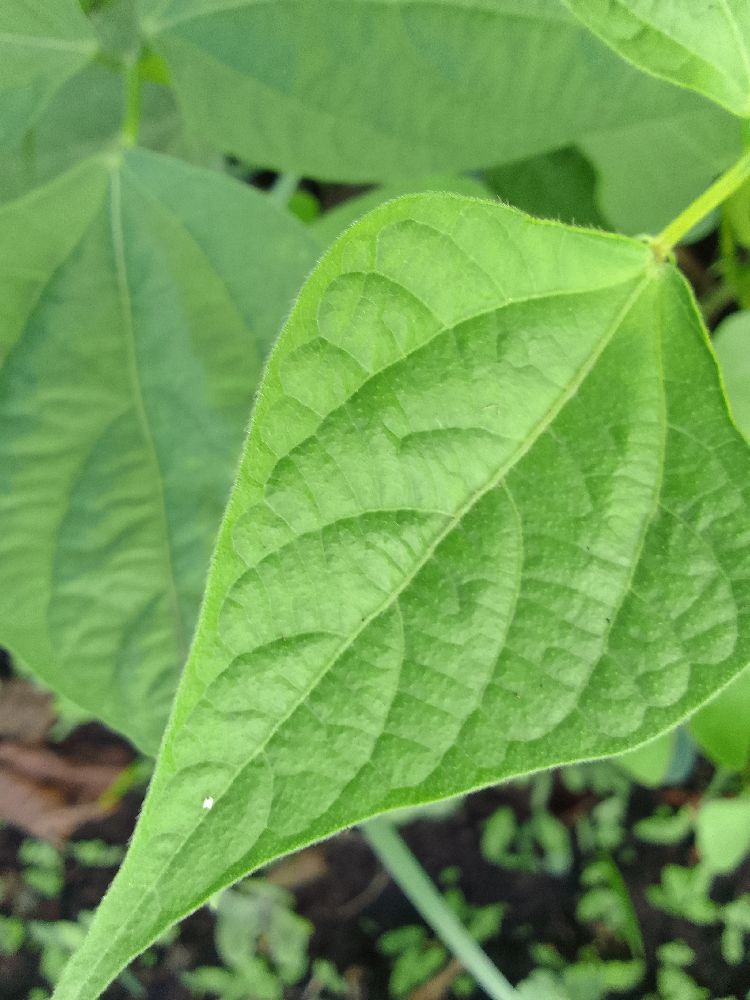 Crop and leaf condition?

common bean, healthy
